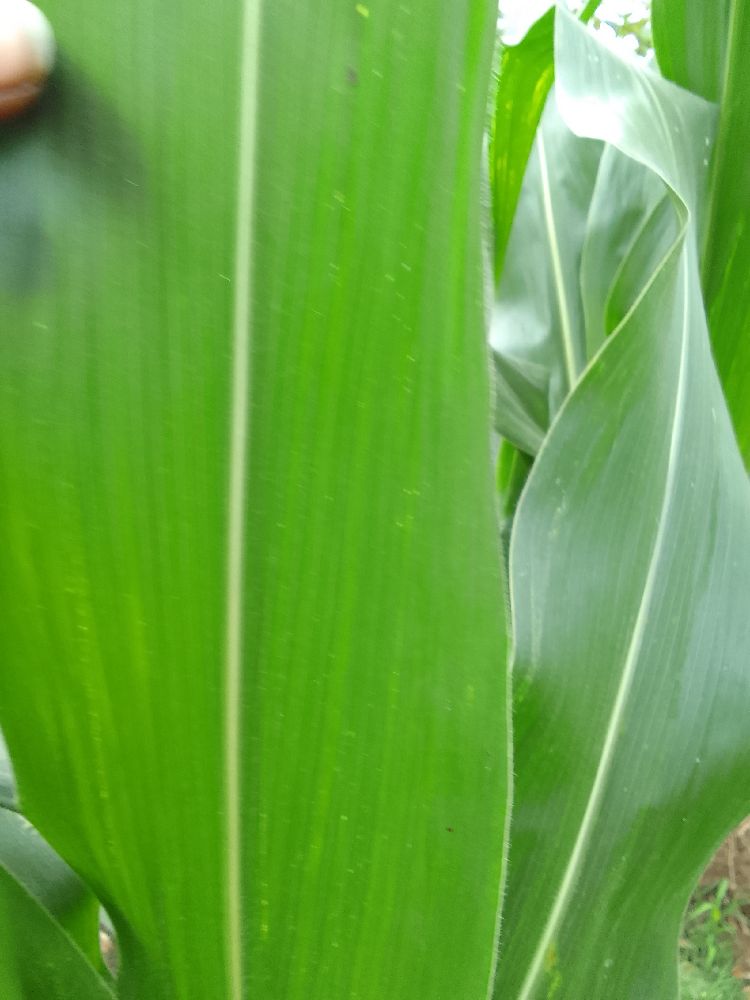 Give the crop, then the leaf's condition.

maize, healthy
